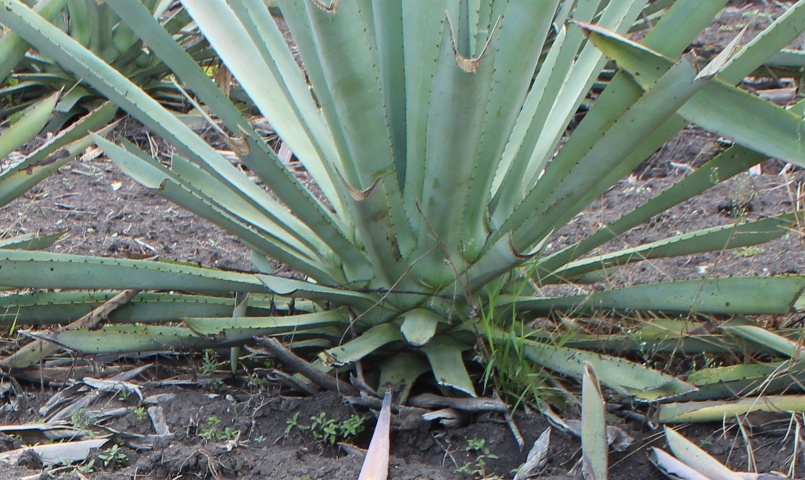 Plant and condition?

agave, healthy
